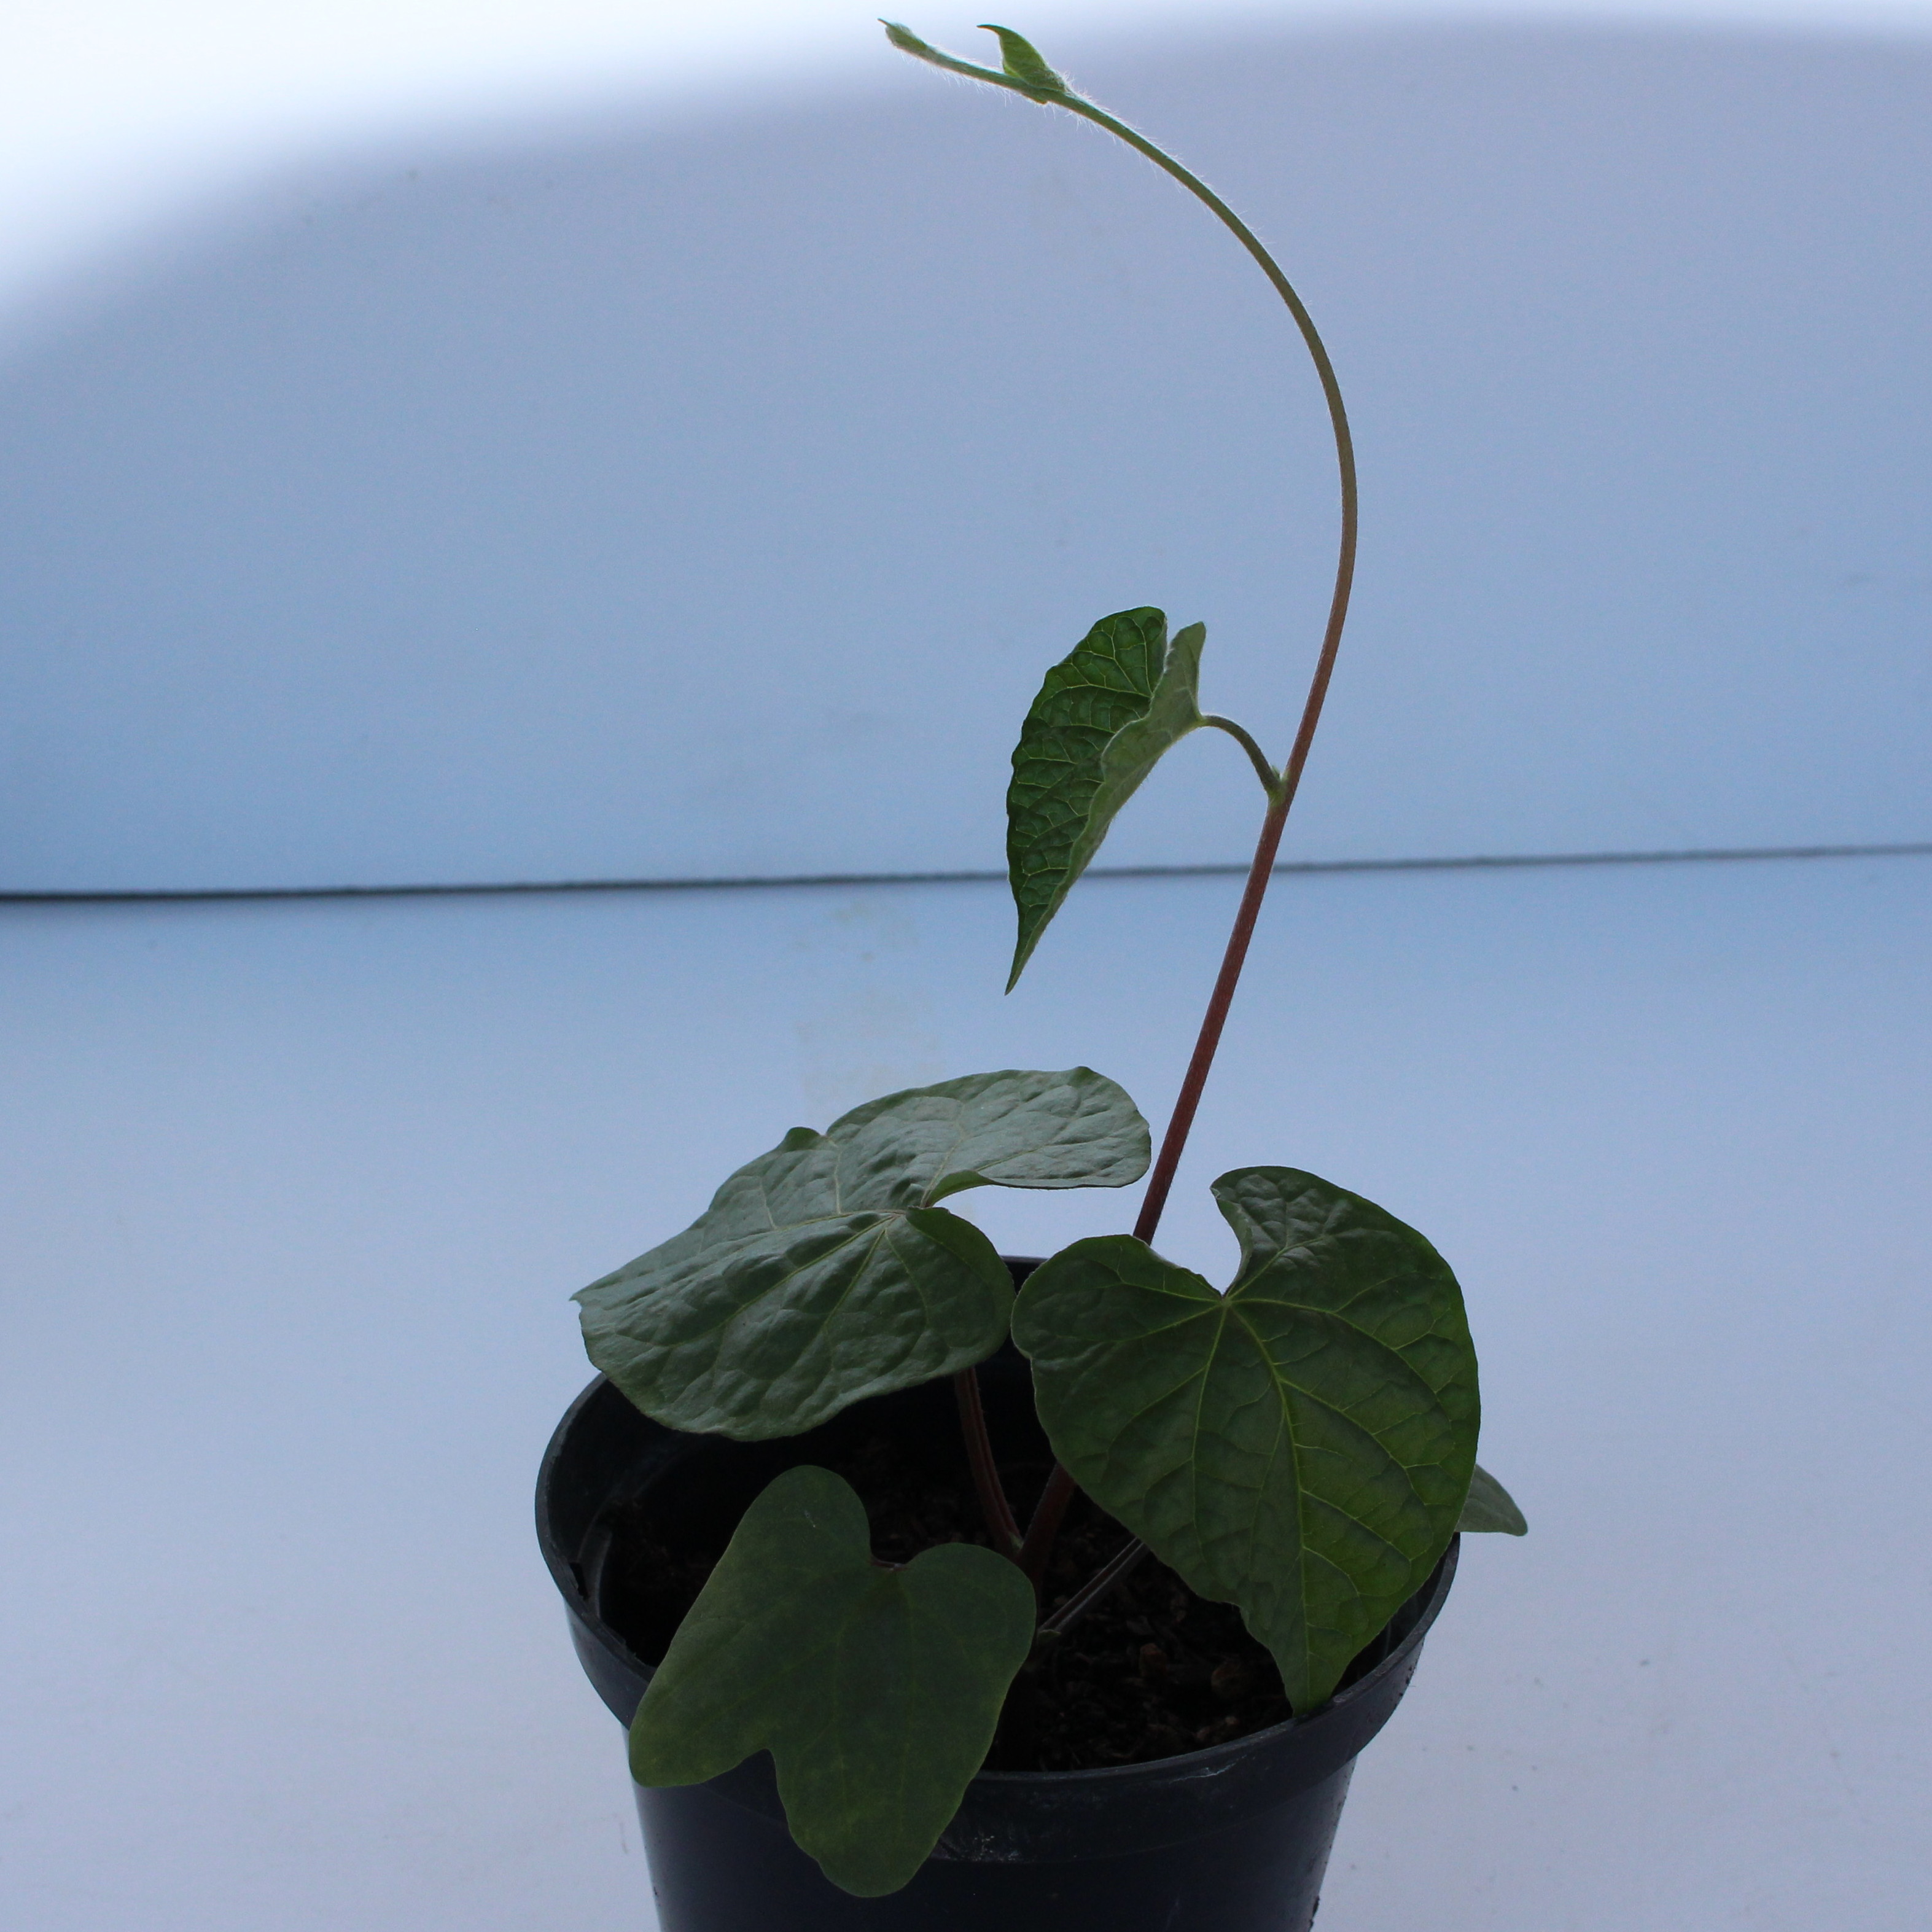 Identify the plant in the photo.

Convolvulus arvensis
